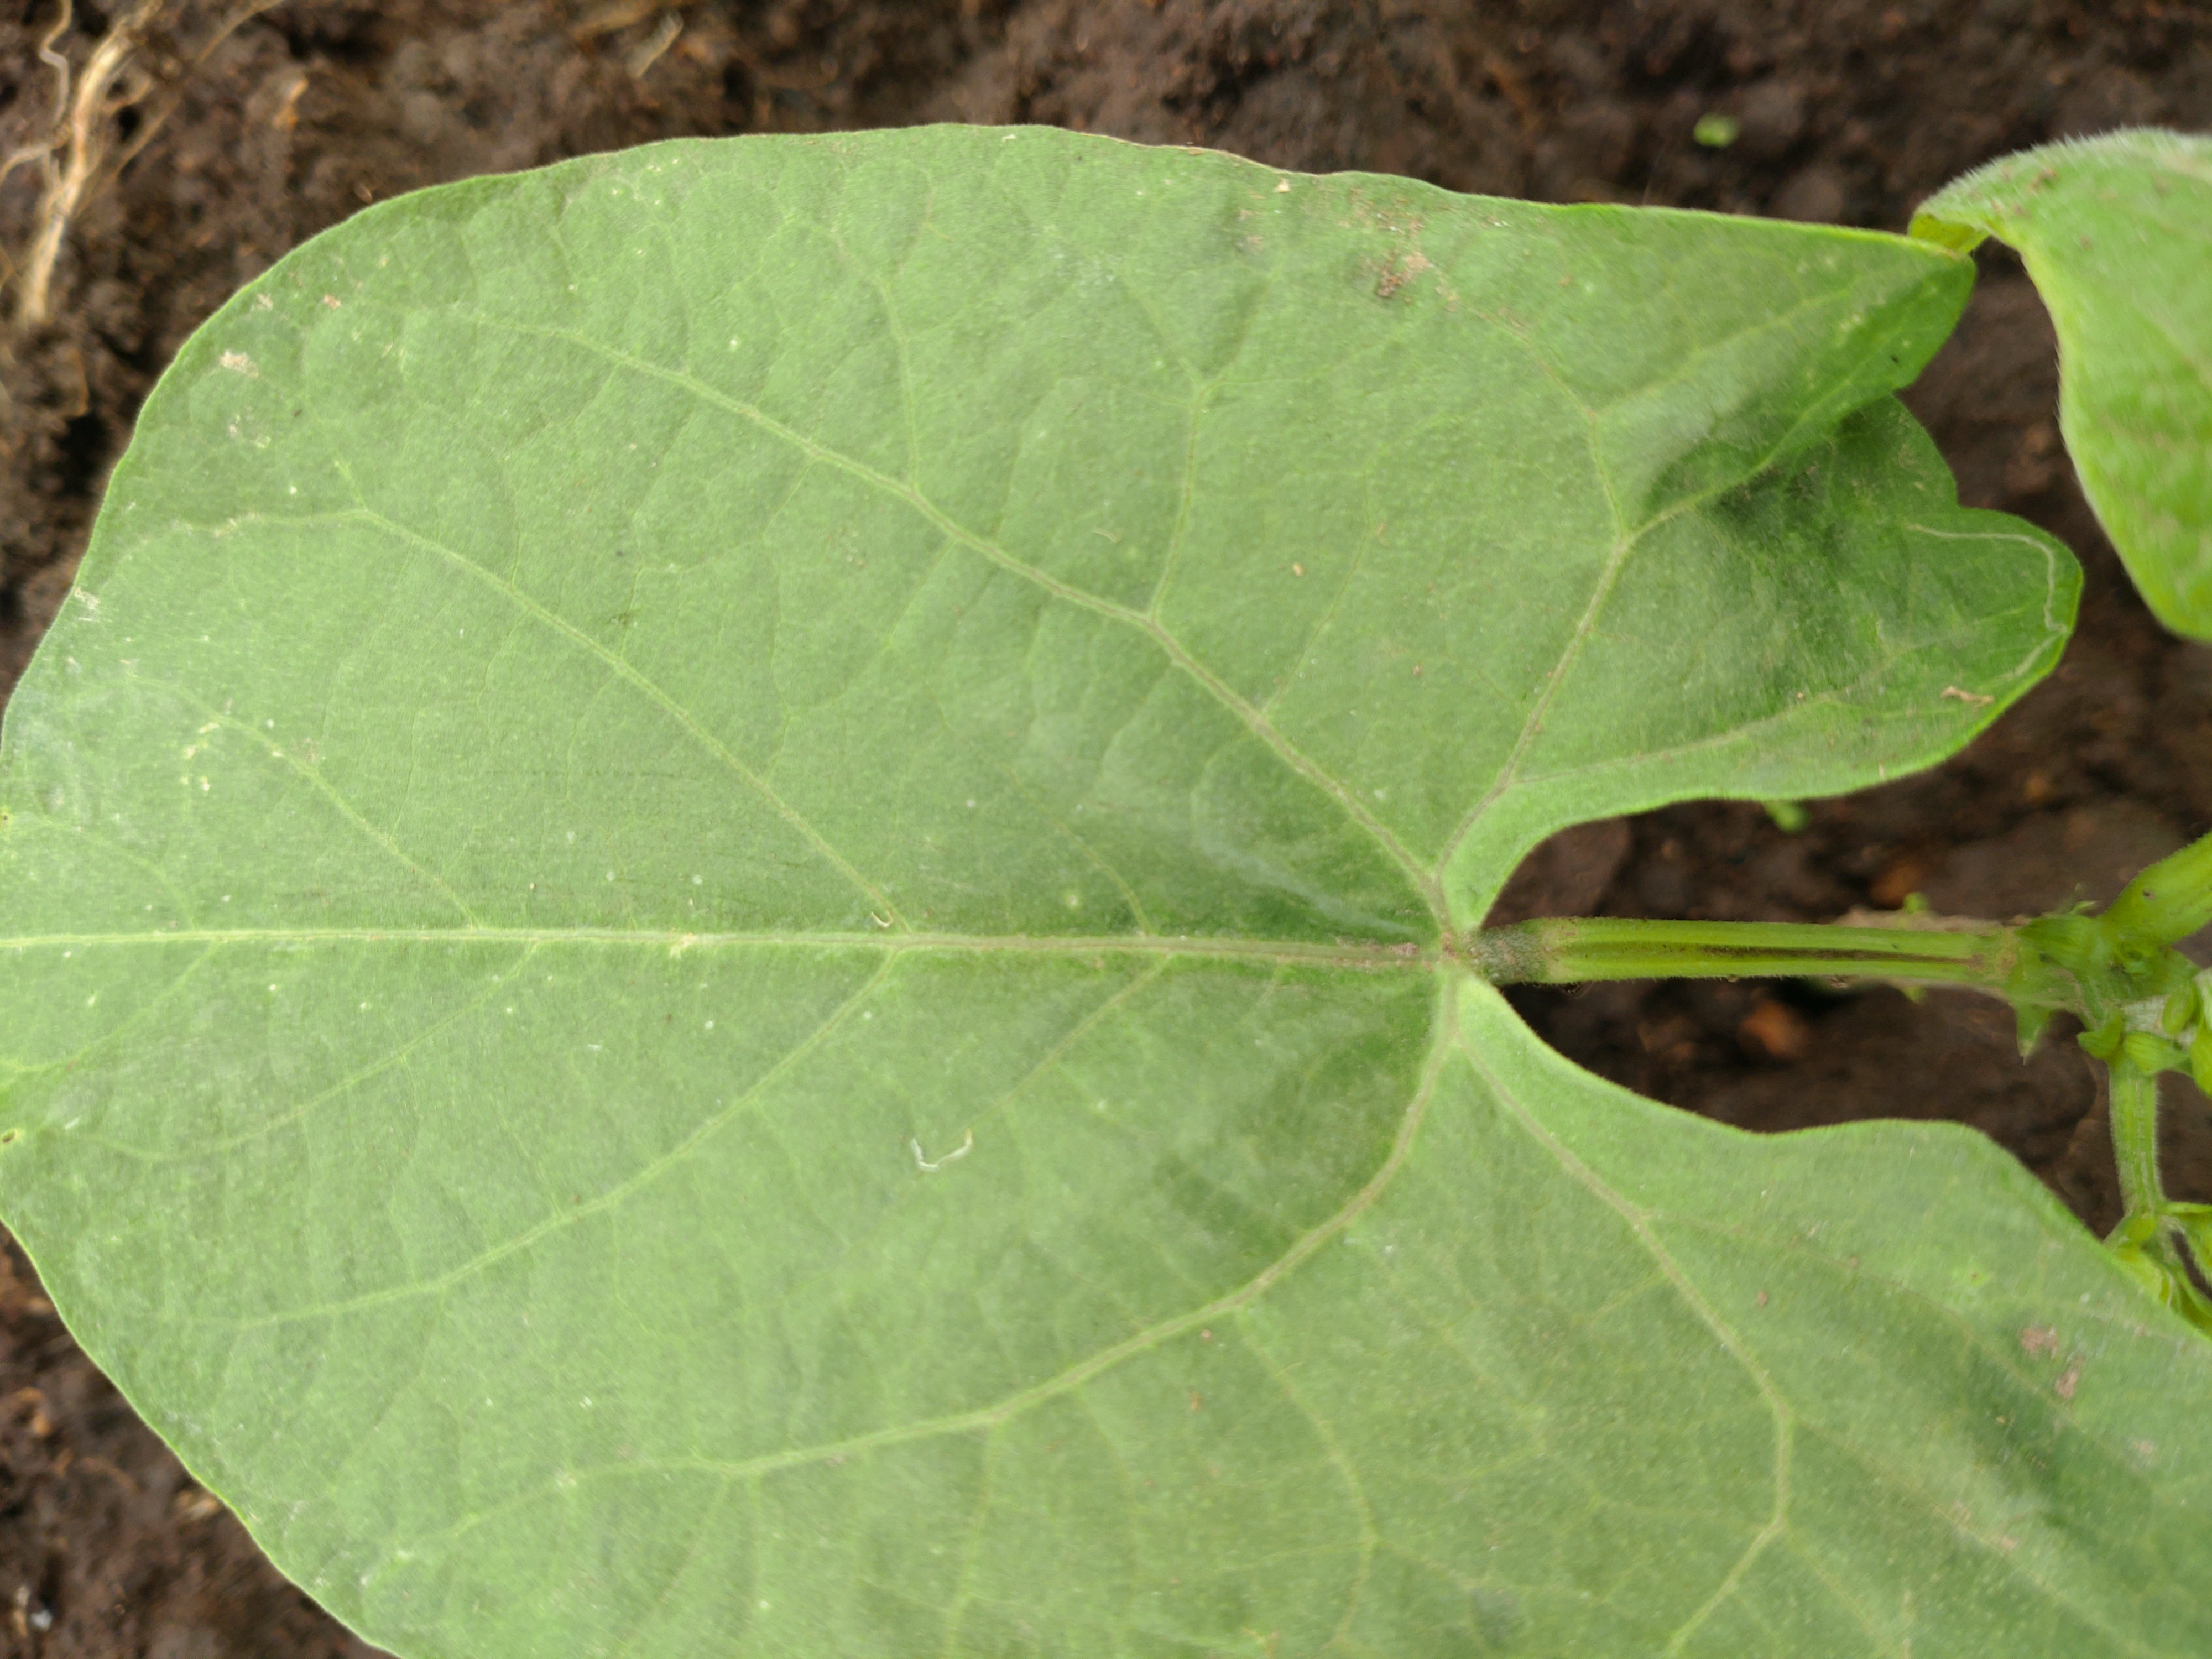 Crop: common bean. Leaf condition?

healthy
